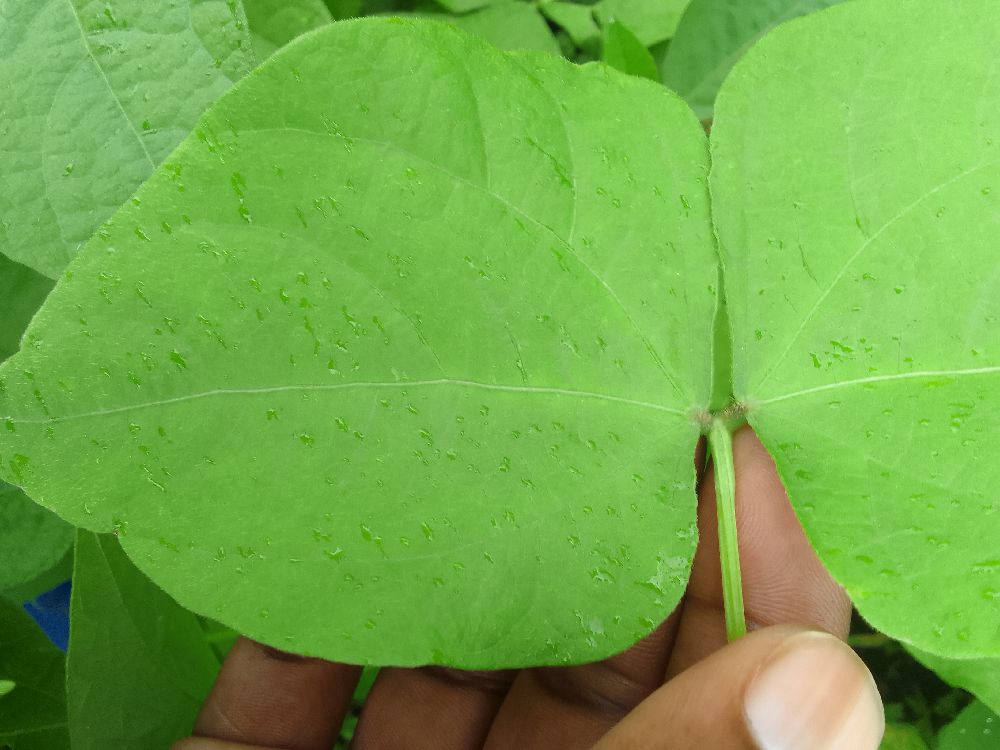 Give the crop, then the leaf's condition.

common bean, healthy
